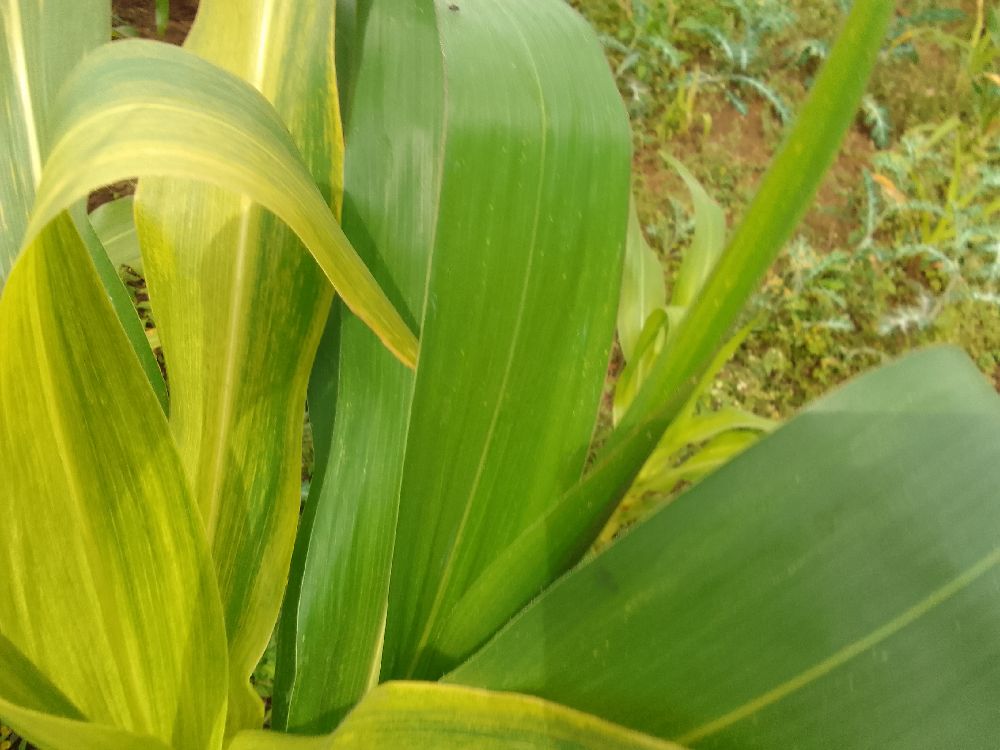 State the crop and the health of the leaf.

maize, maize lethal necrosis
